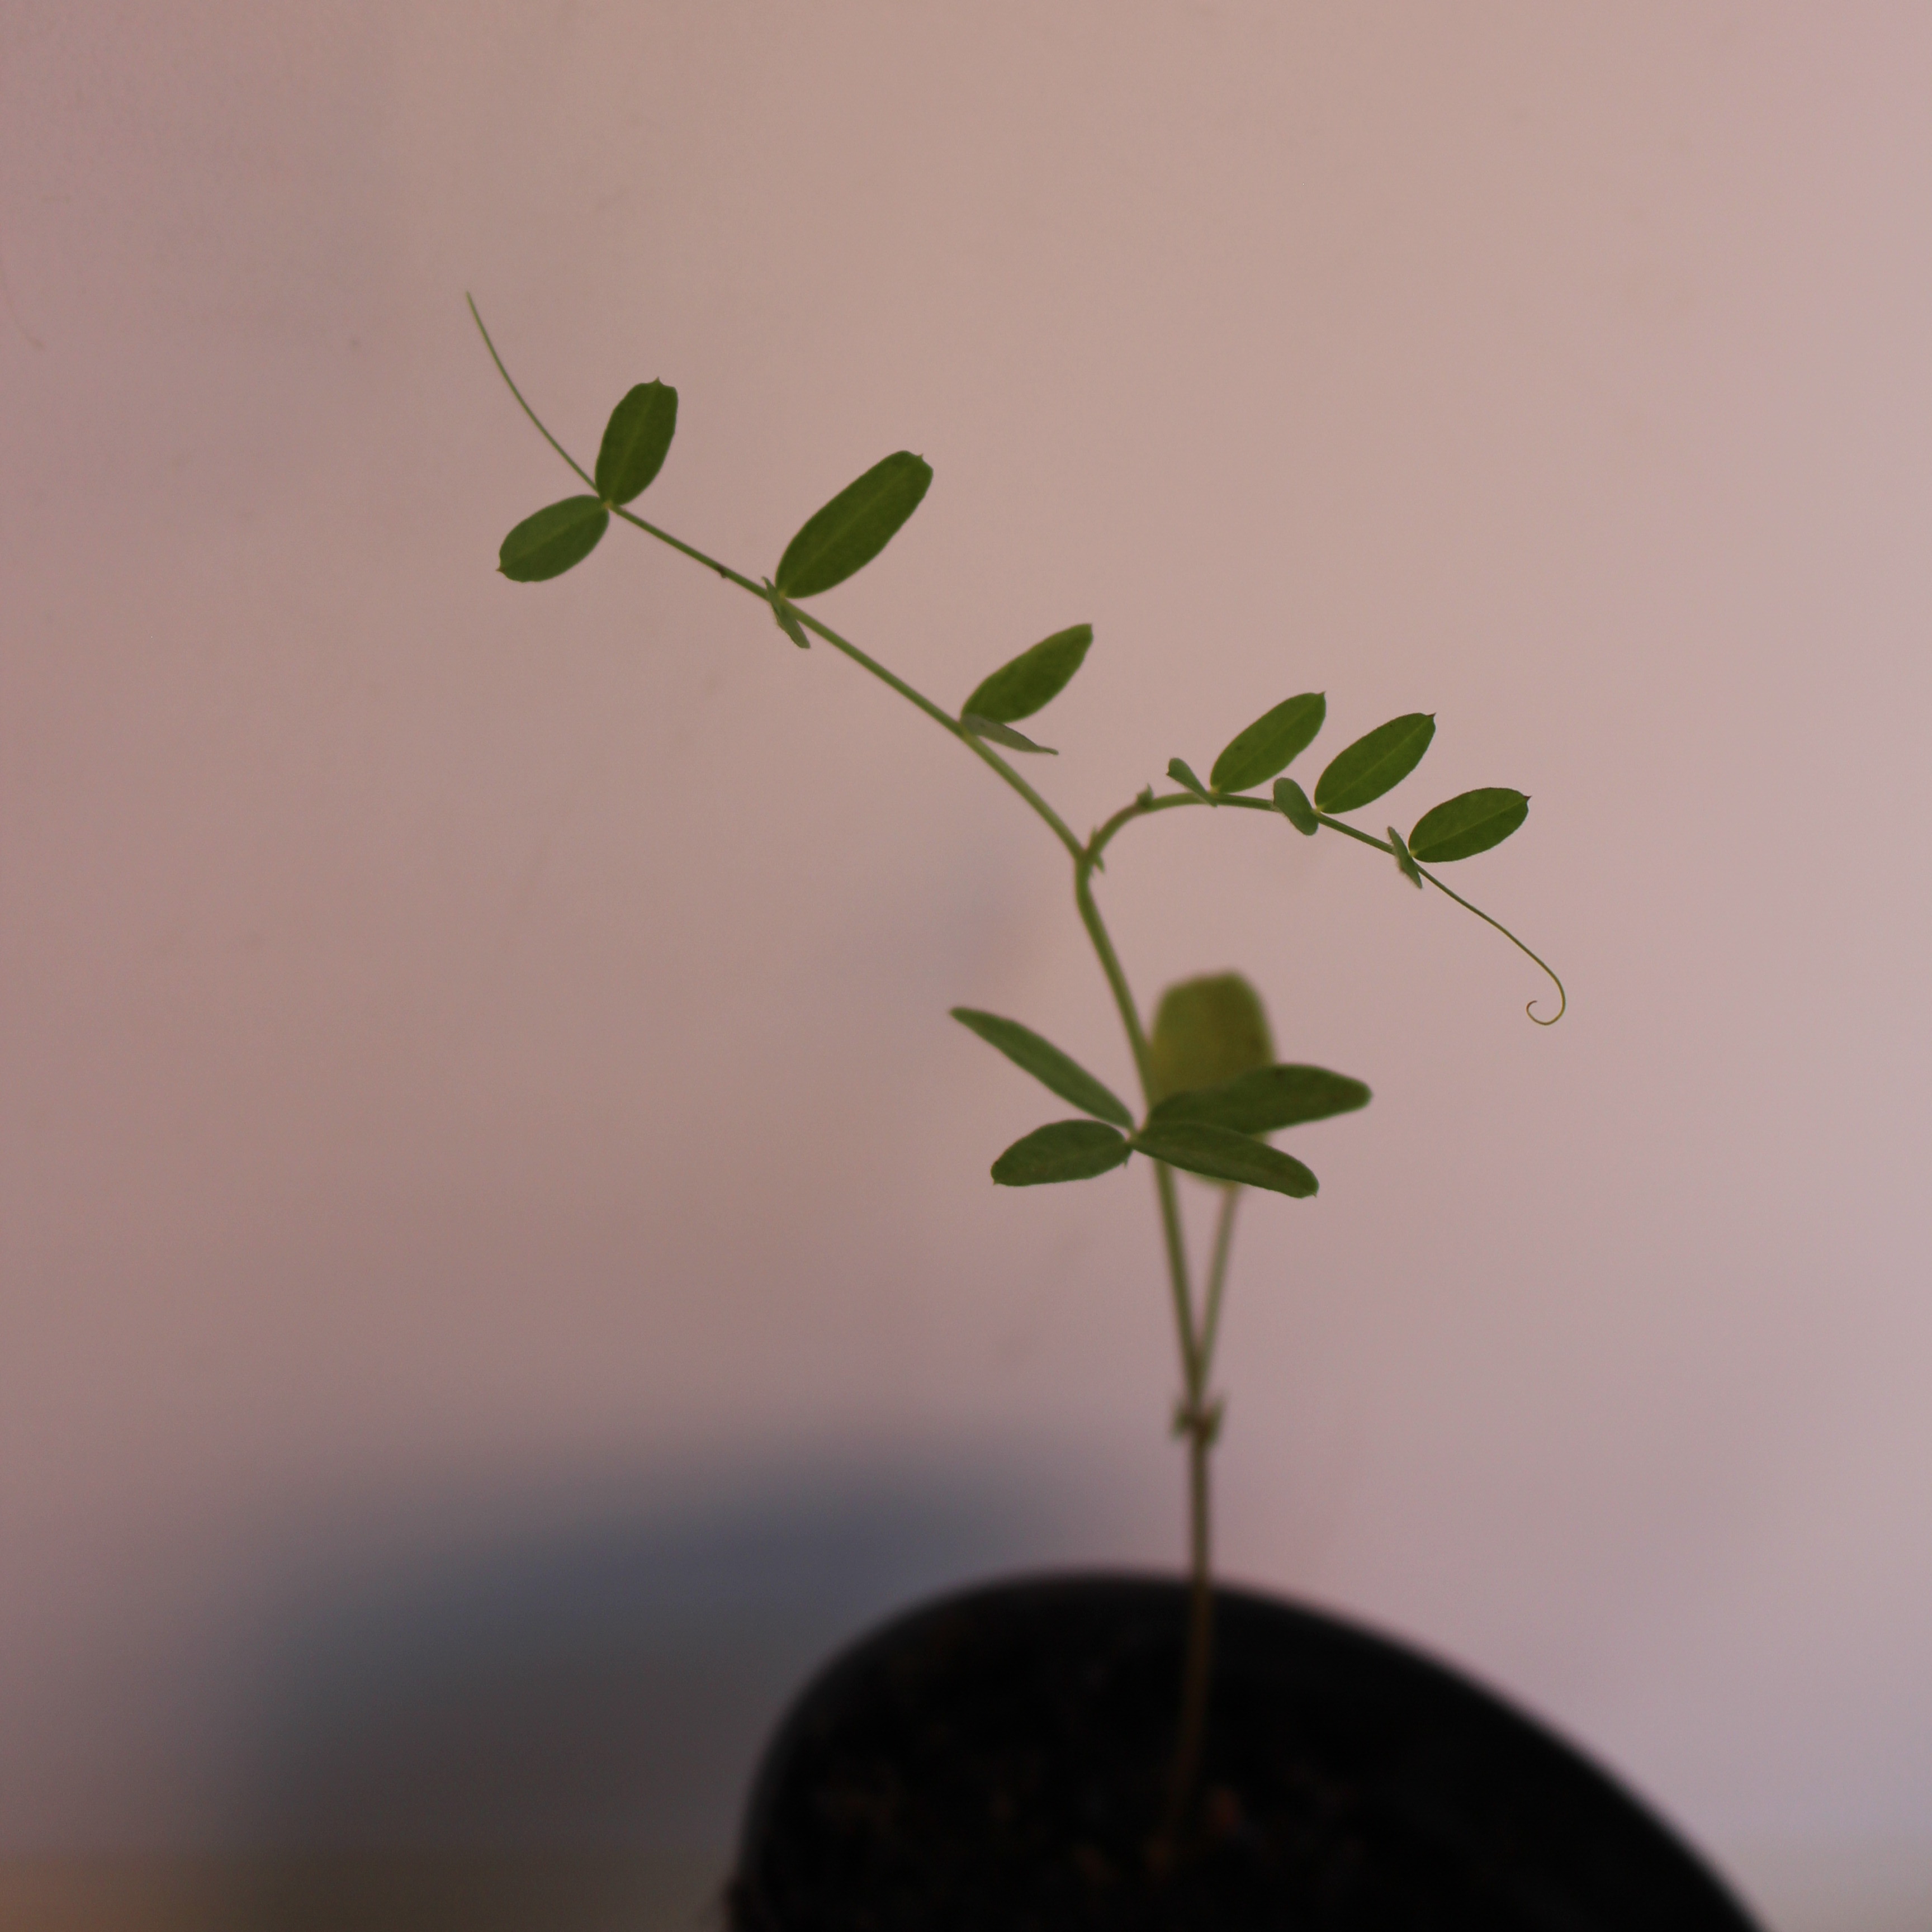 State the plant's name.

Vicia sativa
